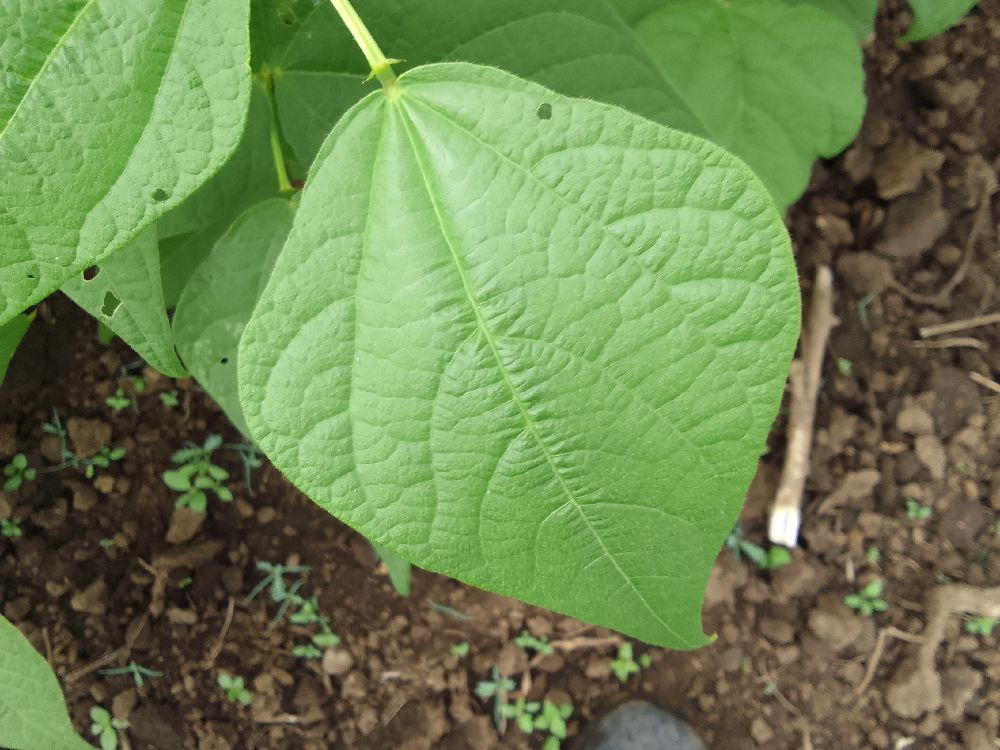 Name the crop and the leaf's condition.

common bean, healthy
